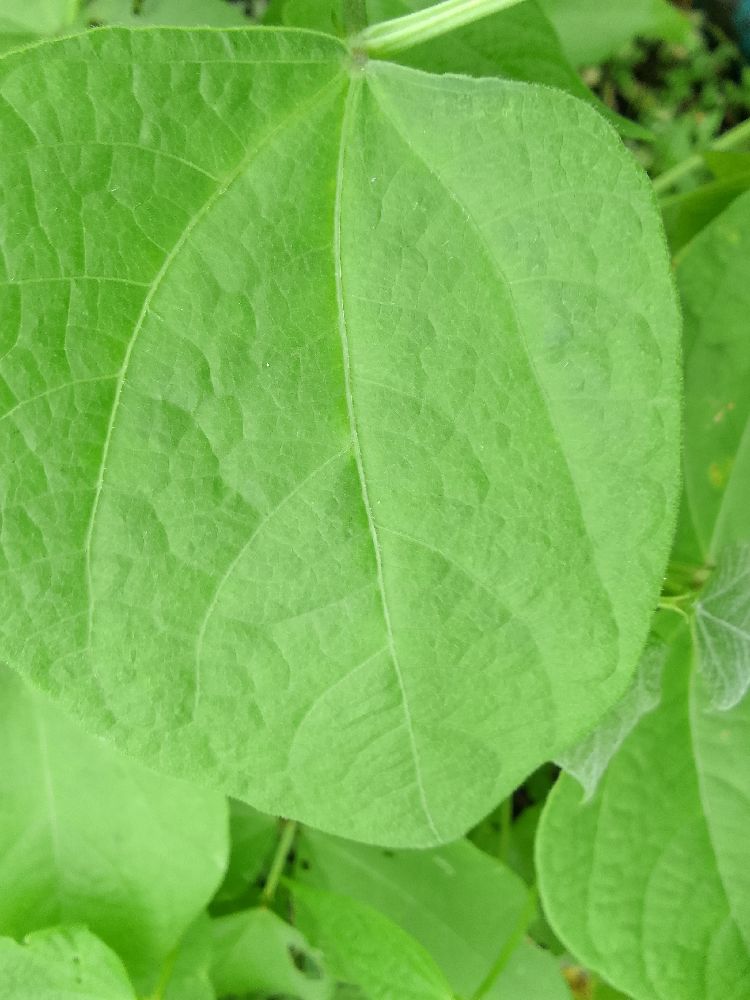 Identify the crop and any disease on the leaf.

common bean, healthy
